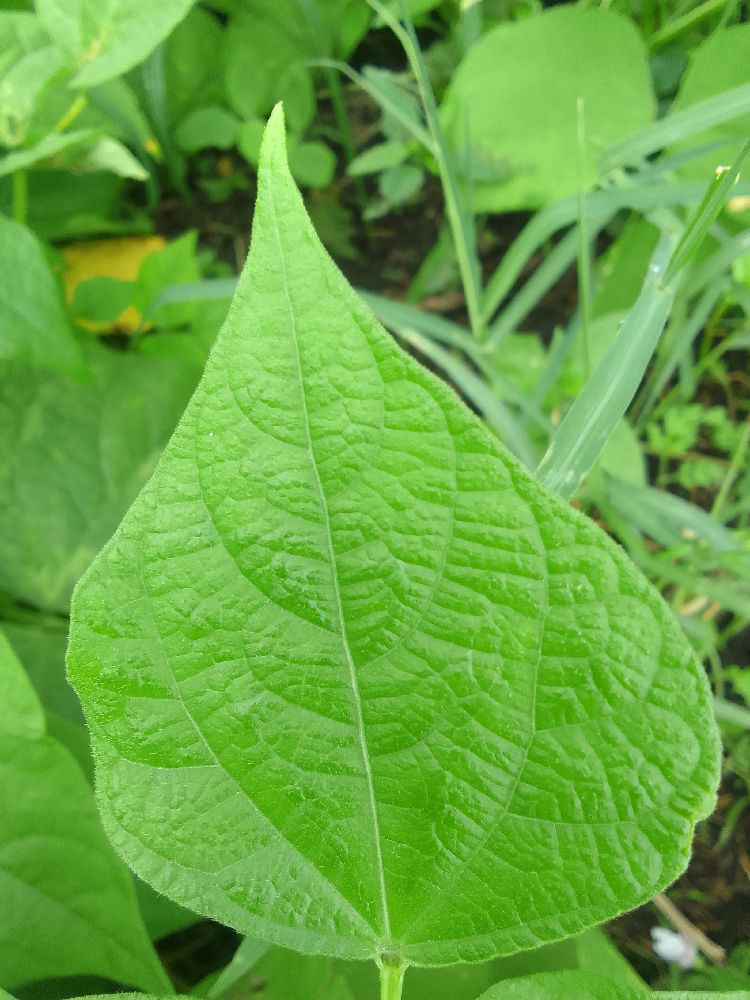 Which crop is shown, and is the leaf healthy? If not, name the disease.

common bean, healthy
